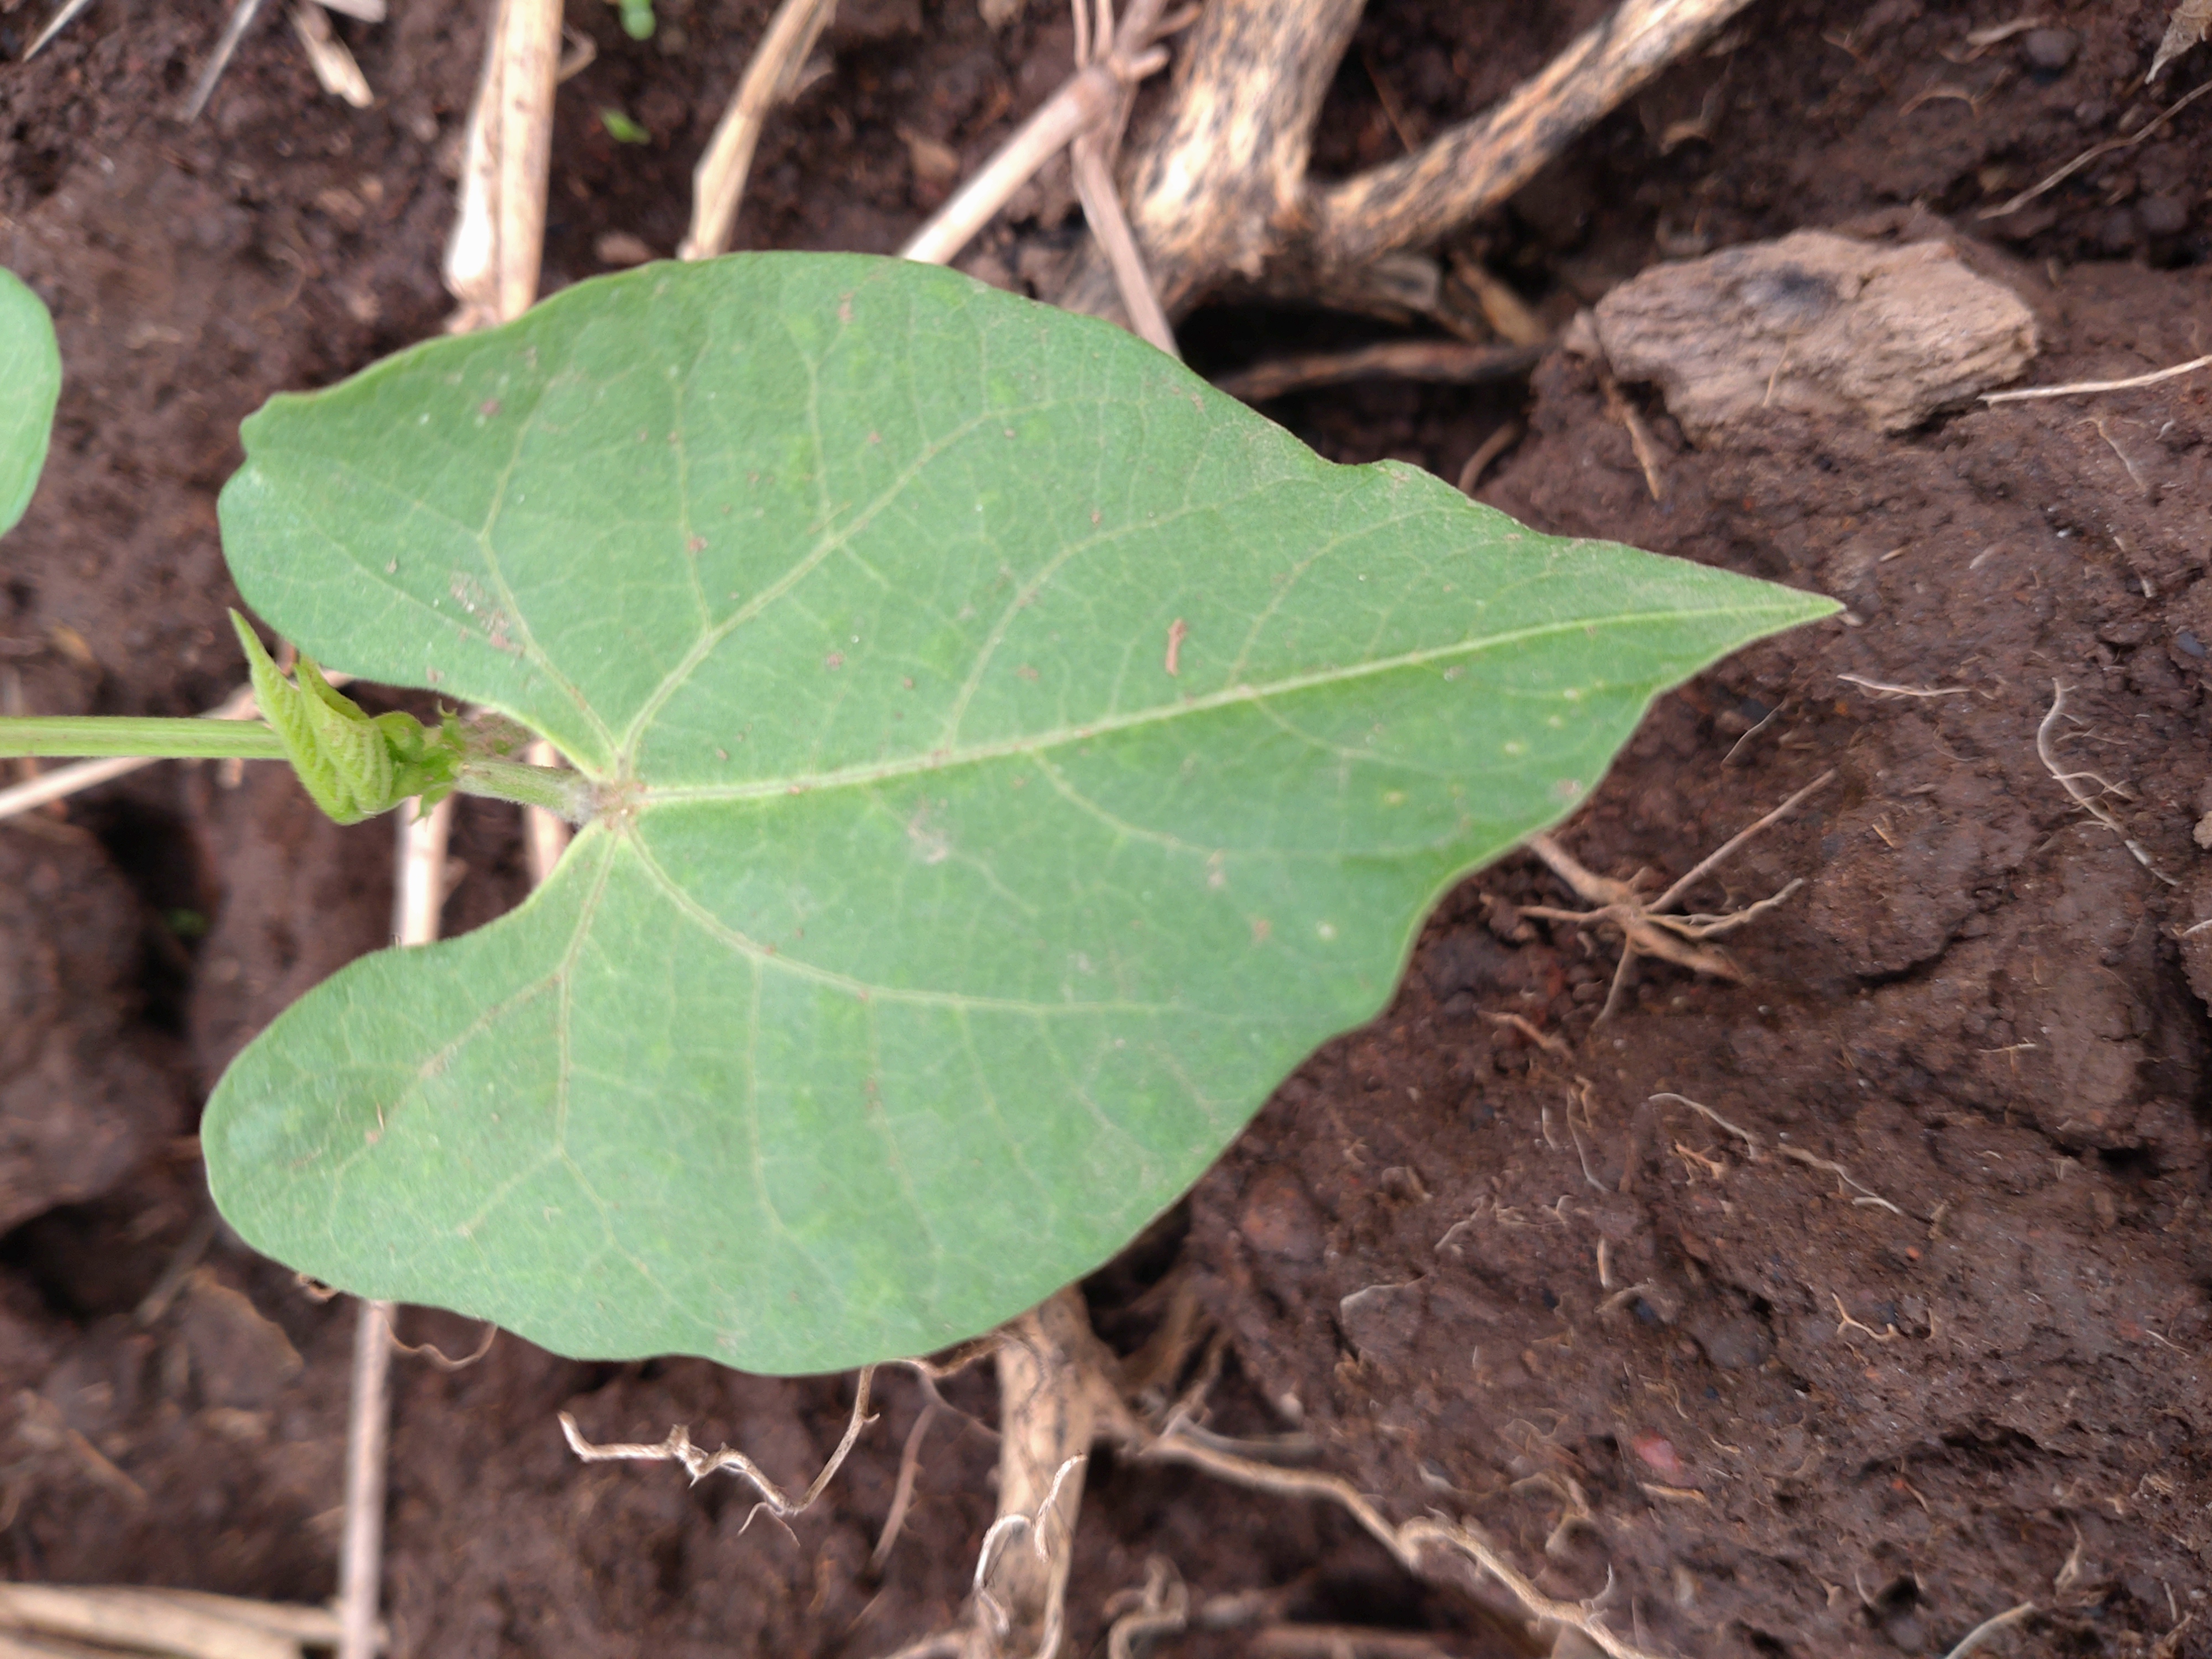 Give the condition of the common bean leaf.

healthy
